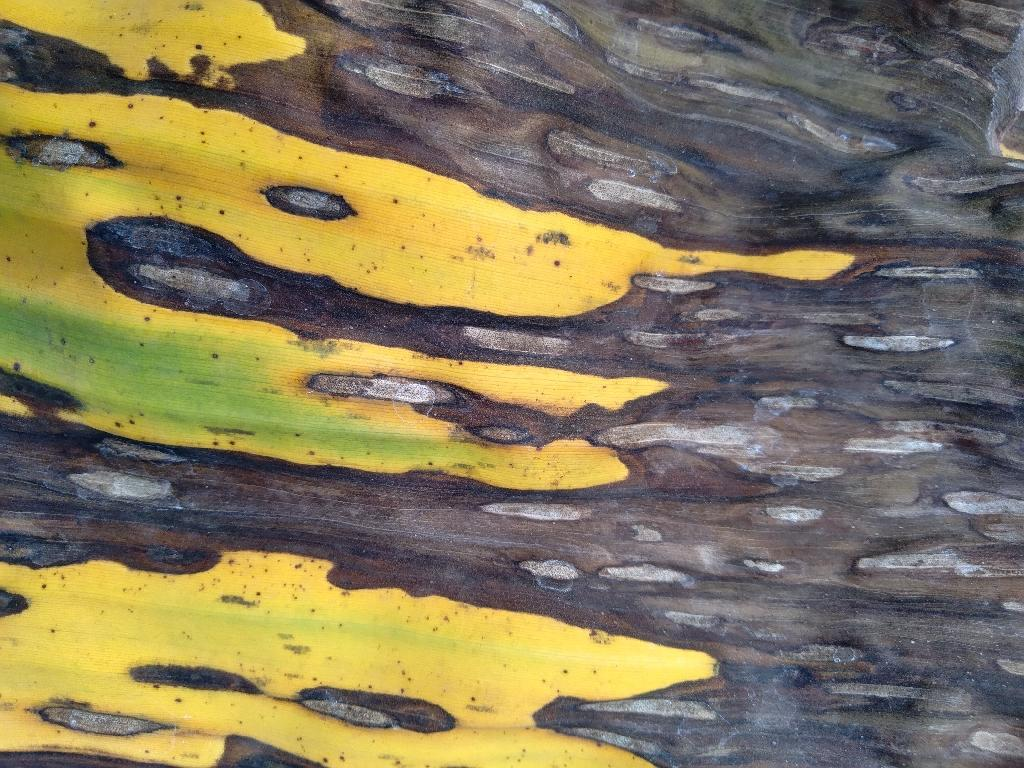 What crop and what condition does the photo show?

banana, black sigatoka
